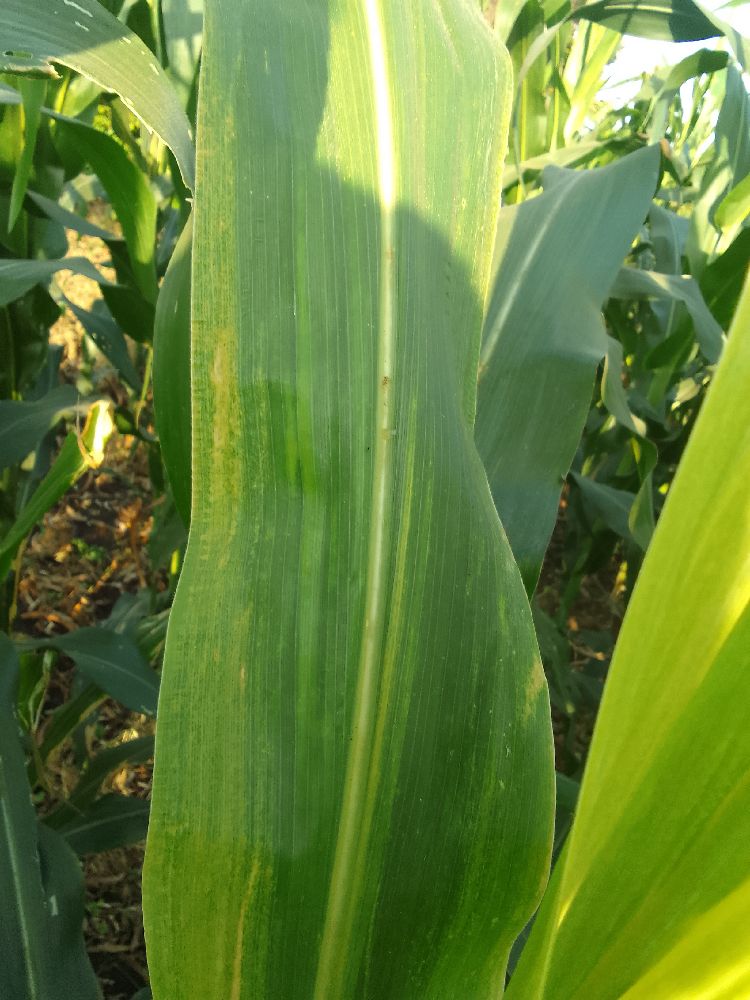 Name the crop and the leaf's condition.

maize, maize lethal necrosis
